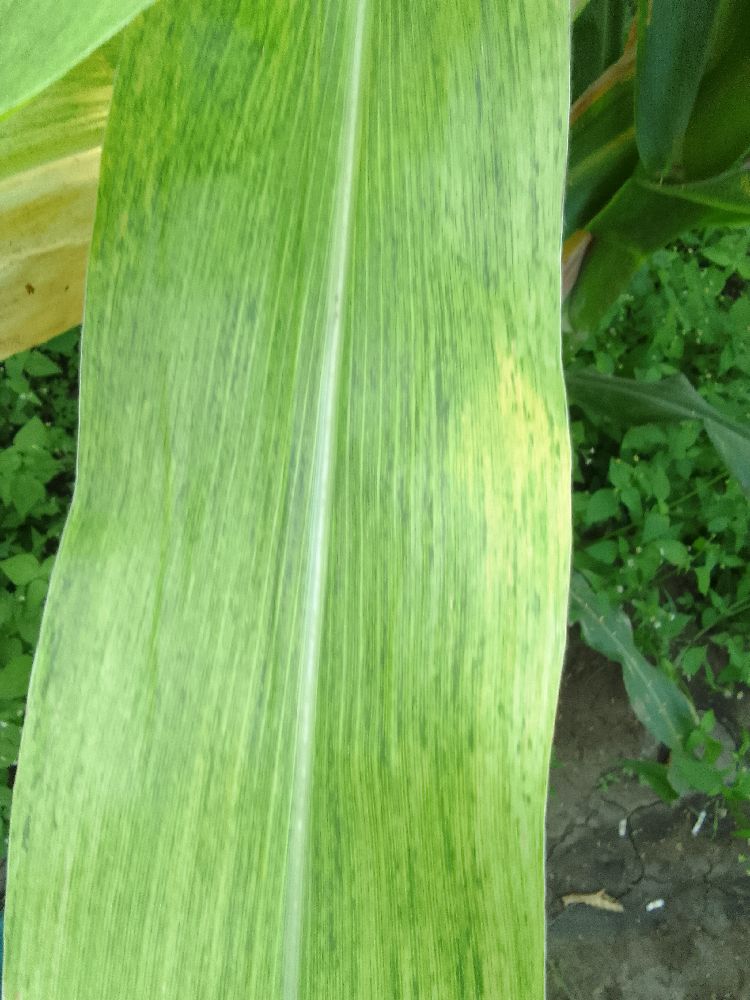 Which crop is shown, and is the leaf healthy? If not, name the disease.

maize, maize lethal necrosis
